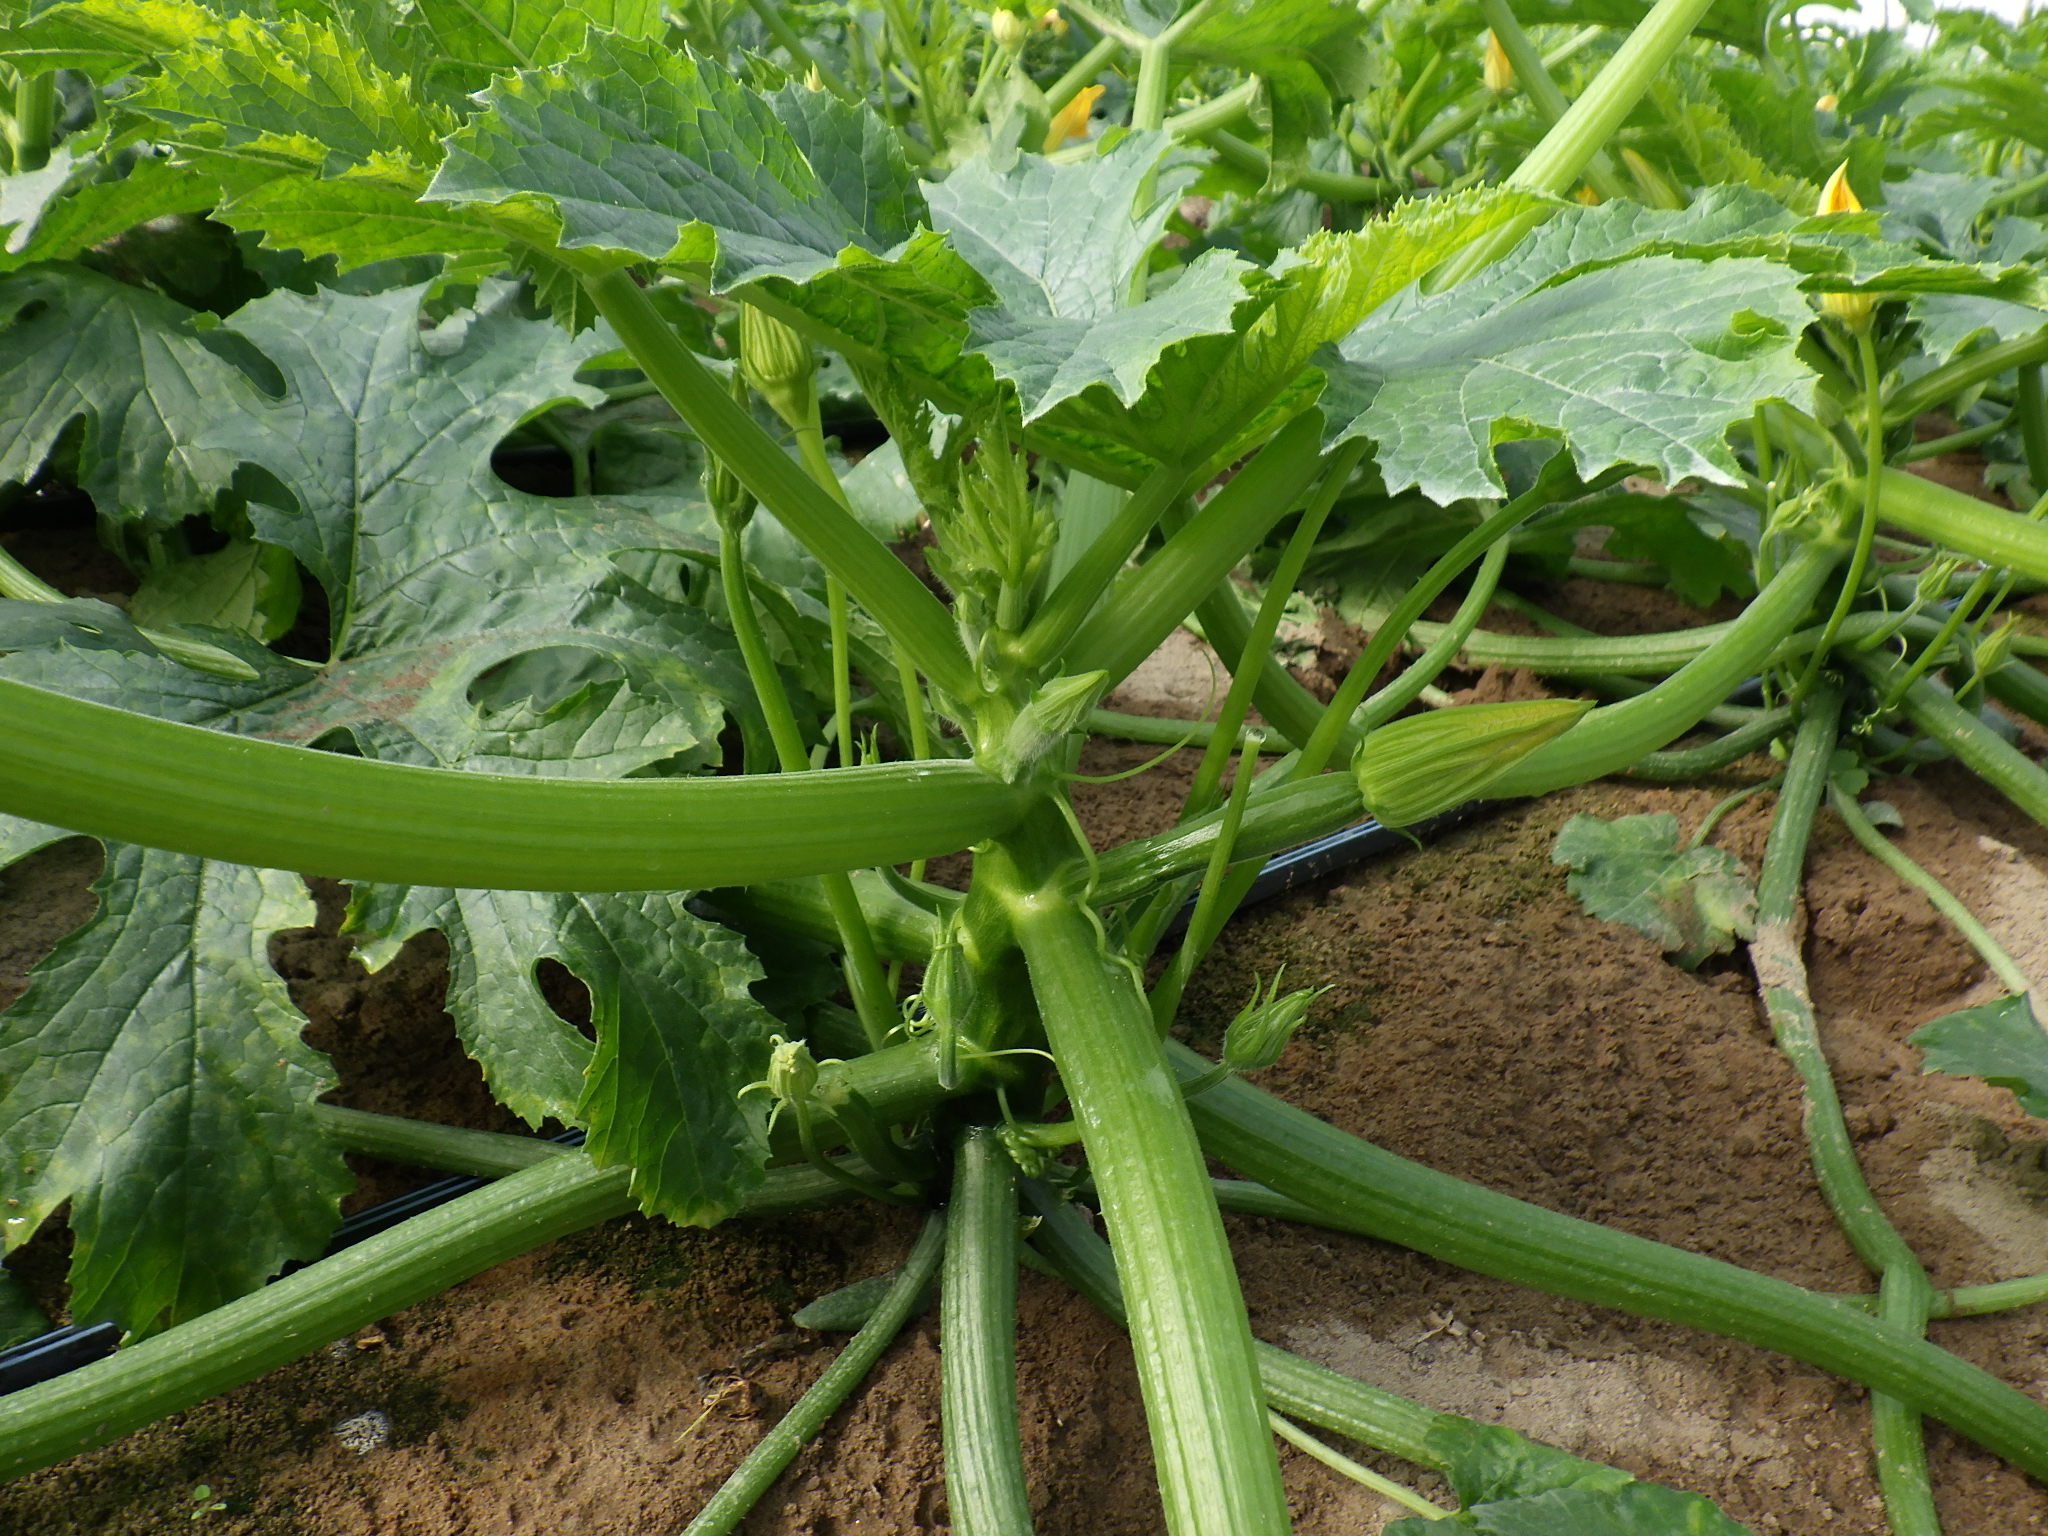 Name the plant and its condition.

zucchini, healthy
